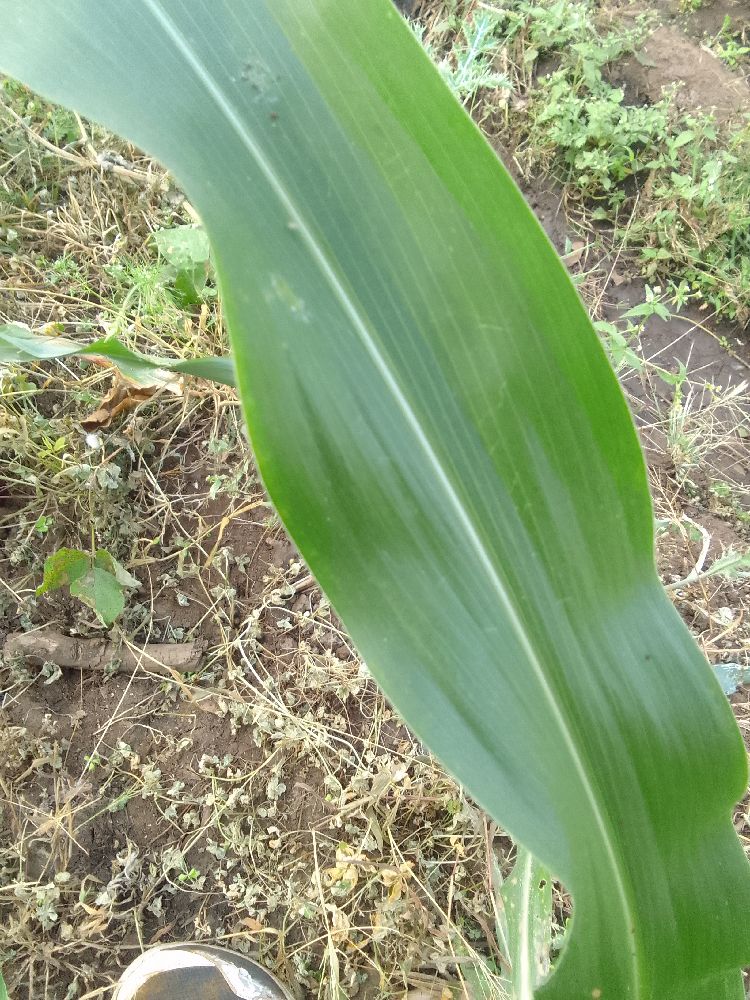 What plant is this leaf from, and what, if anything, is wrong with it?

maize, healthy
